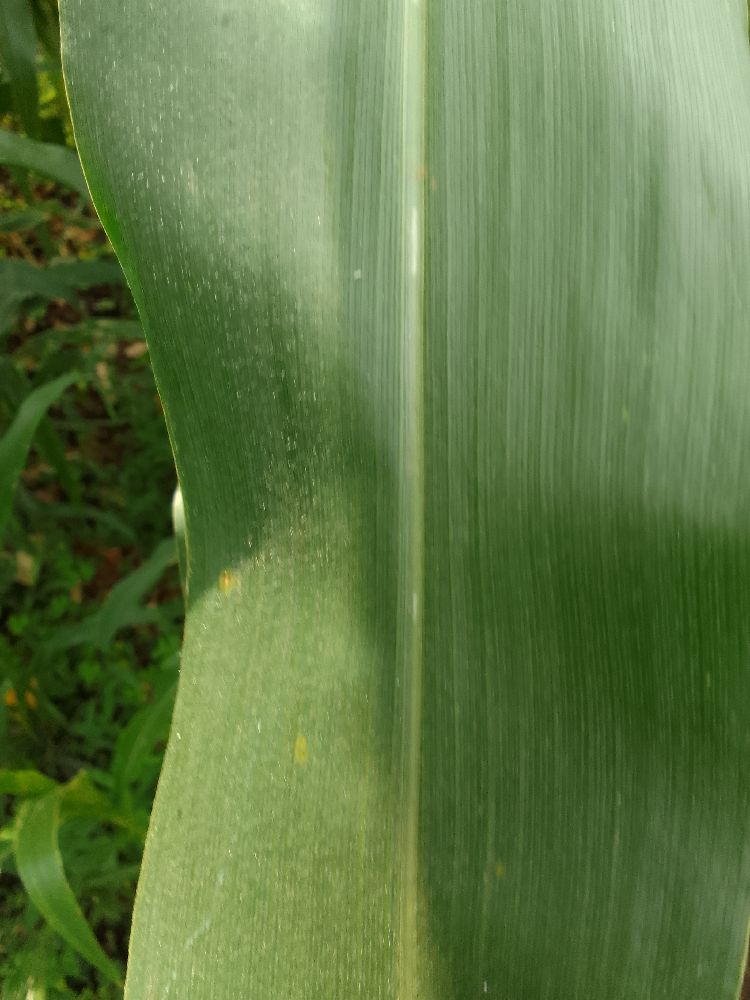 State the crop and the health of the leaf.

maize, healthy
